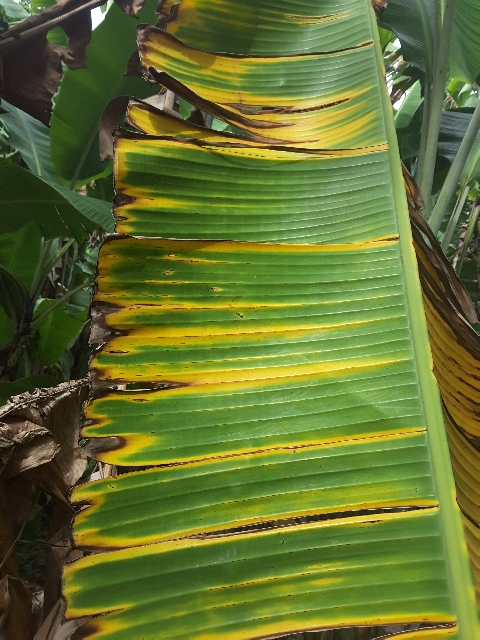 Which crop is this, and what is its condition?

banana, fusarium wilt race 1
